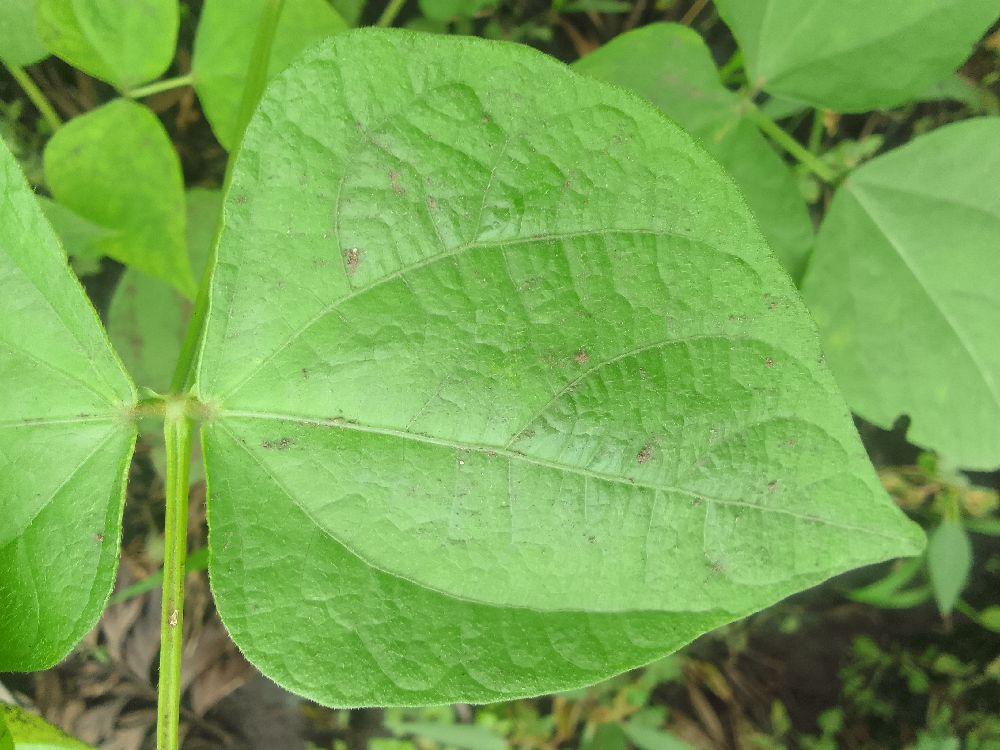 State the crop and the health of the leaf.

common bean, healthy
